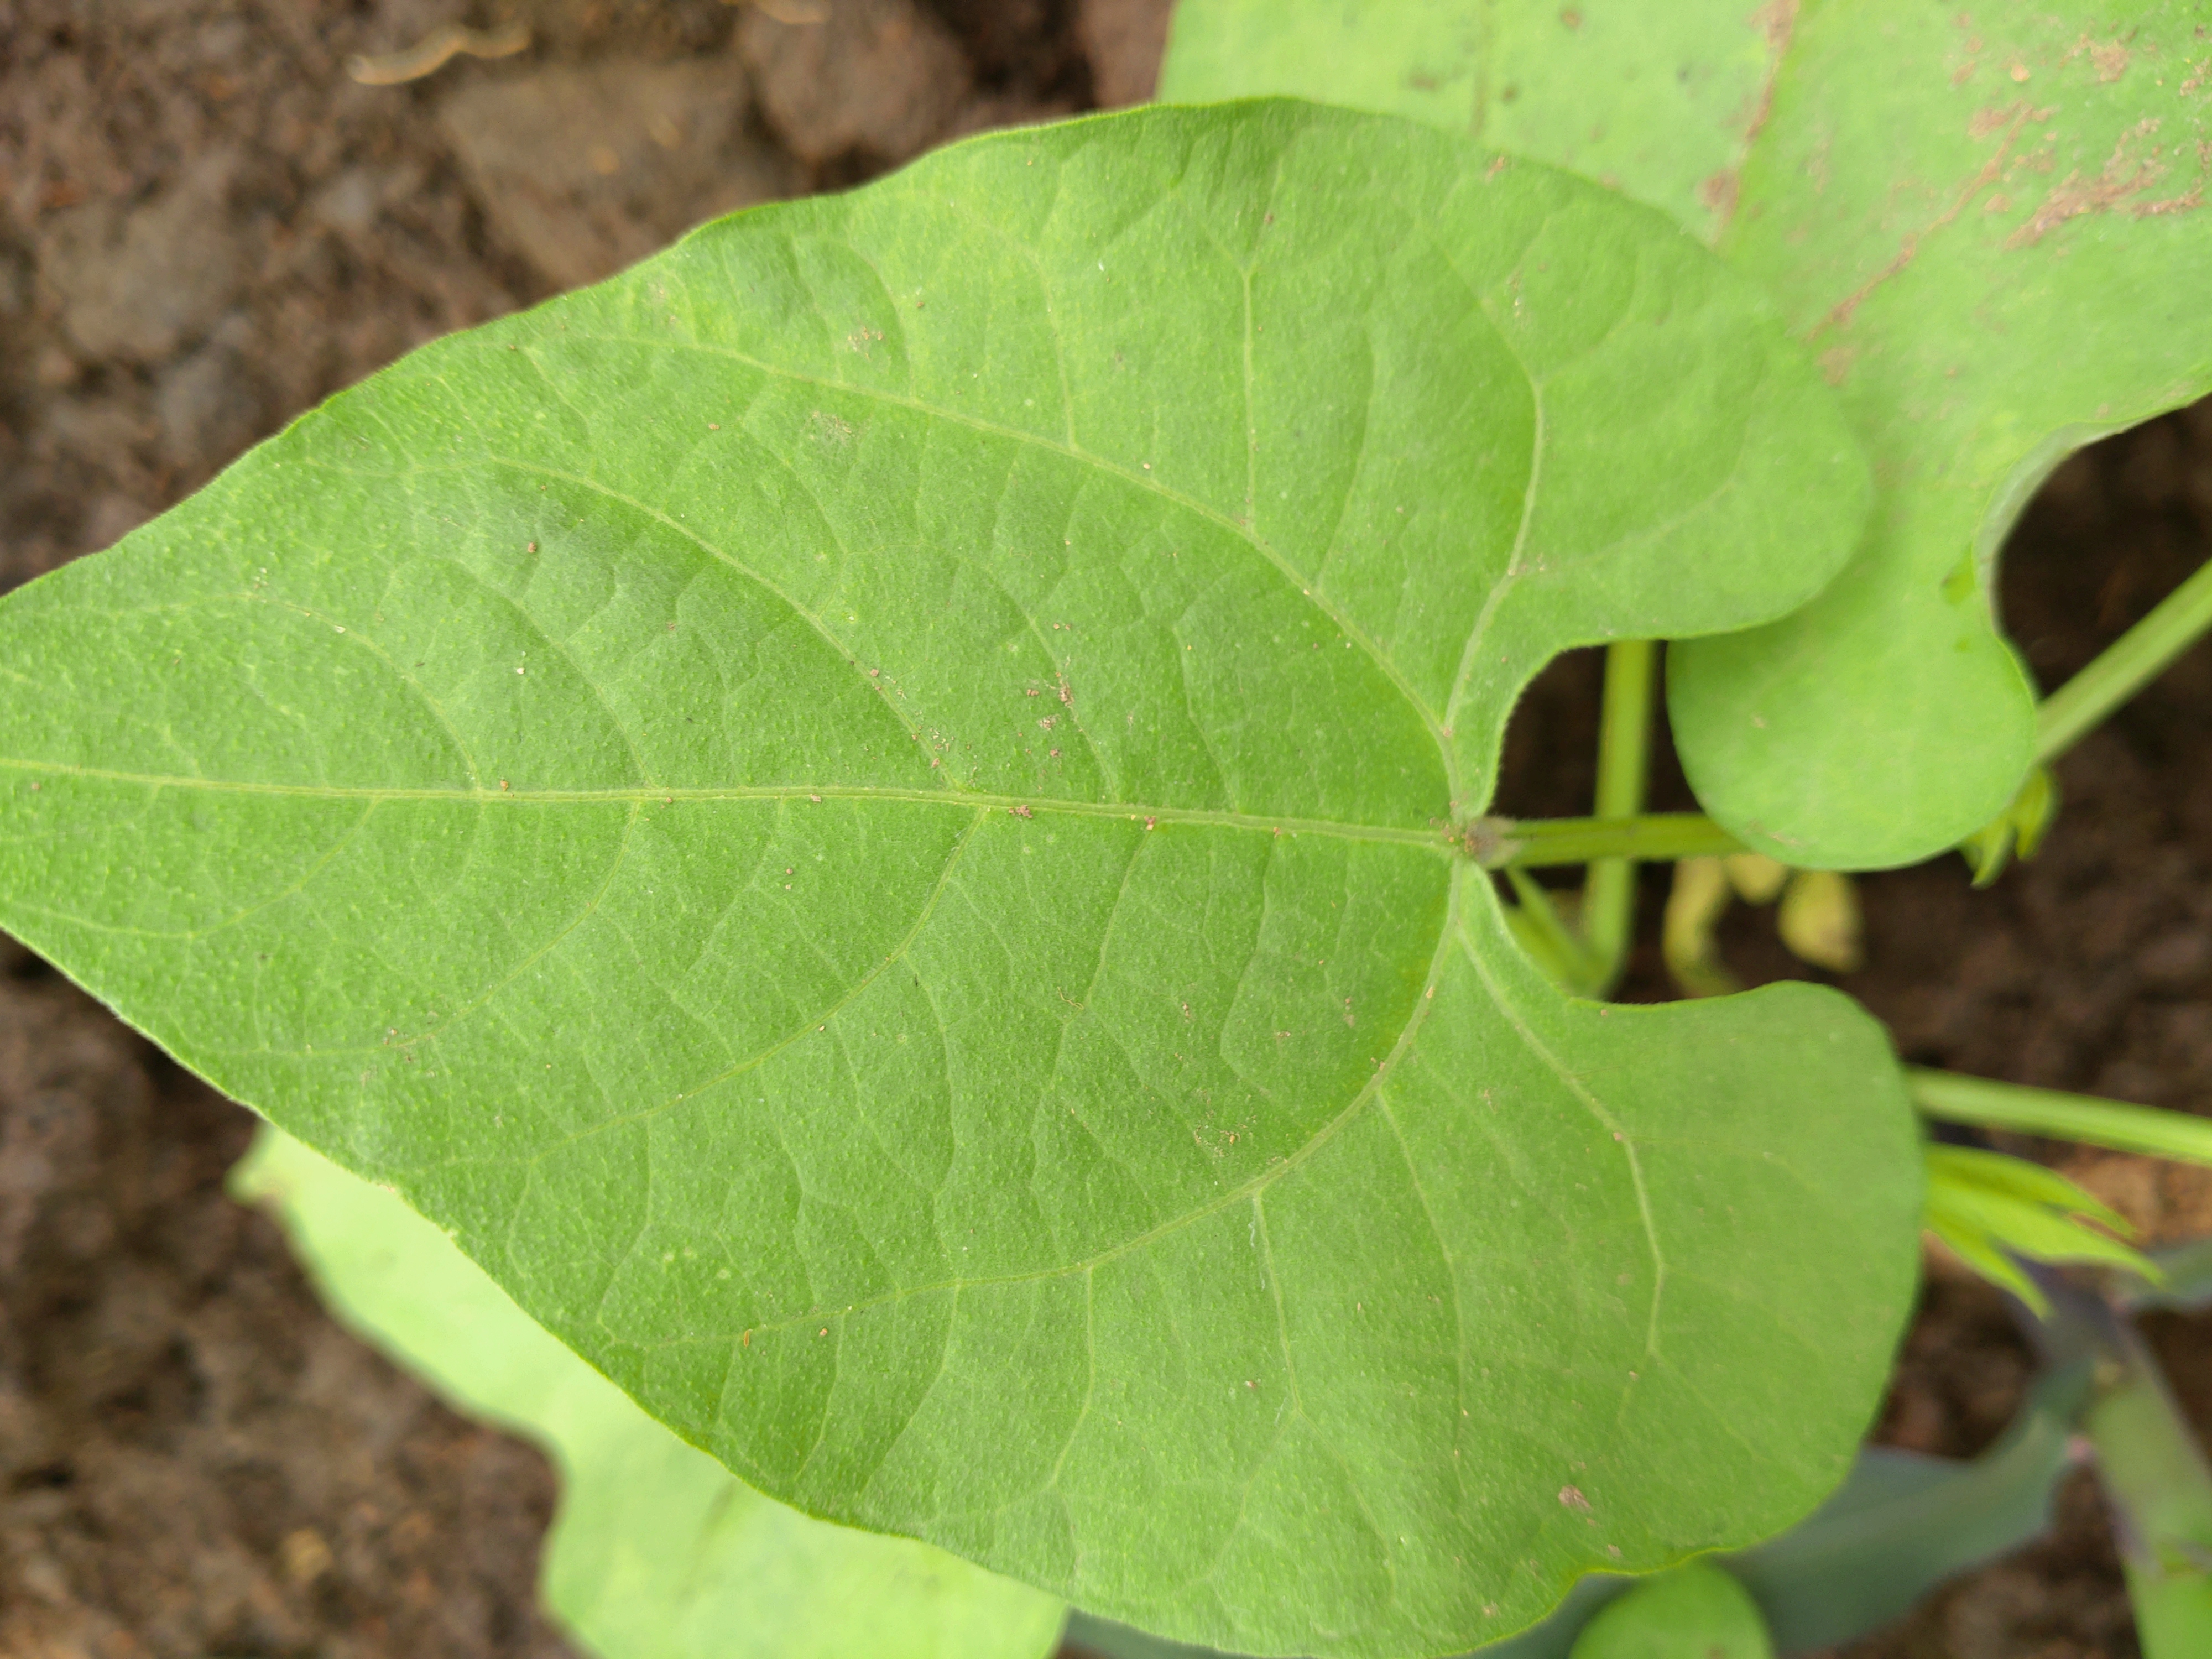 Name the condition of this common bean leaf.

healthy
